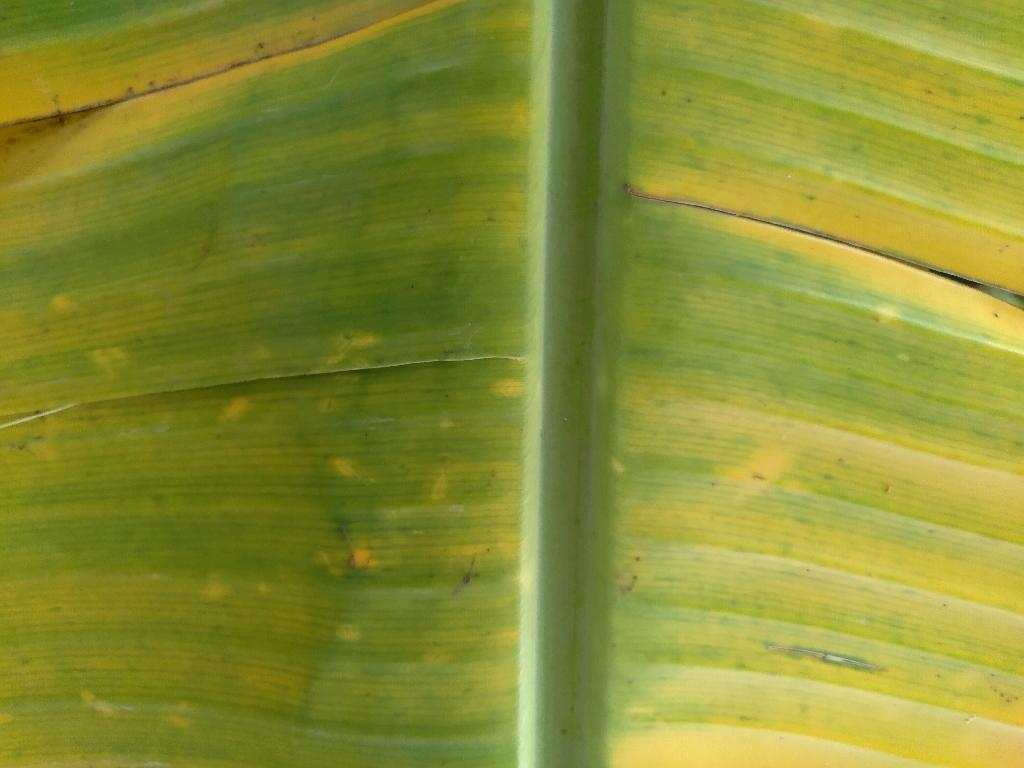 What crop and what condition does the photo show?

banana, fusarium wilt race 1
